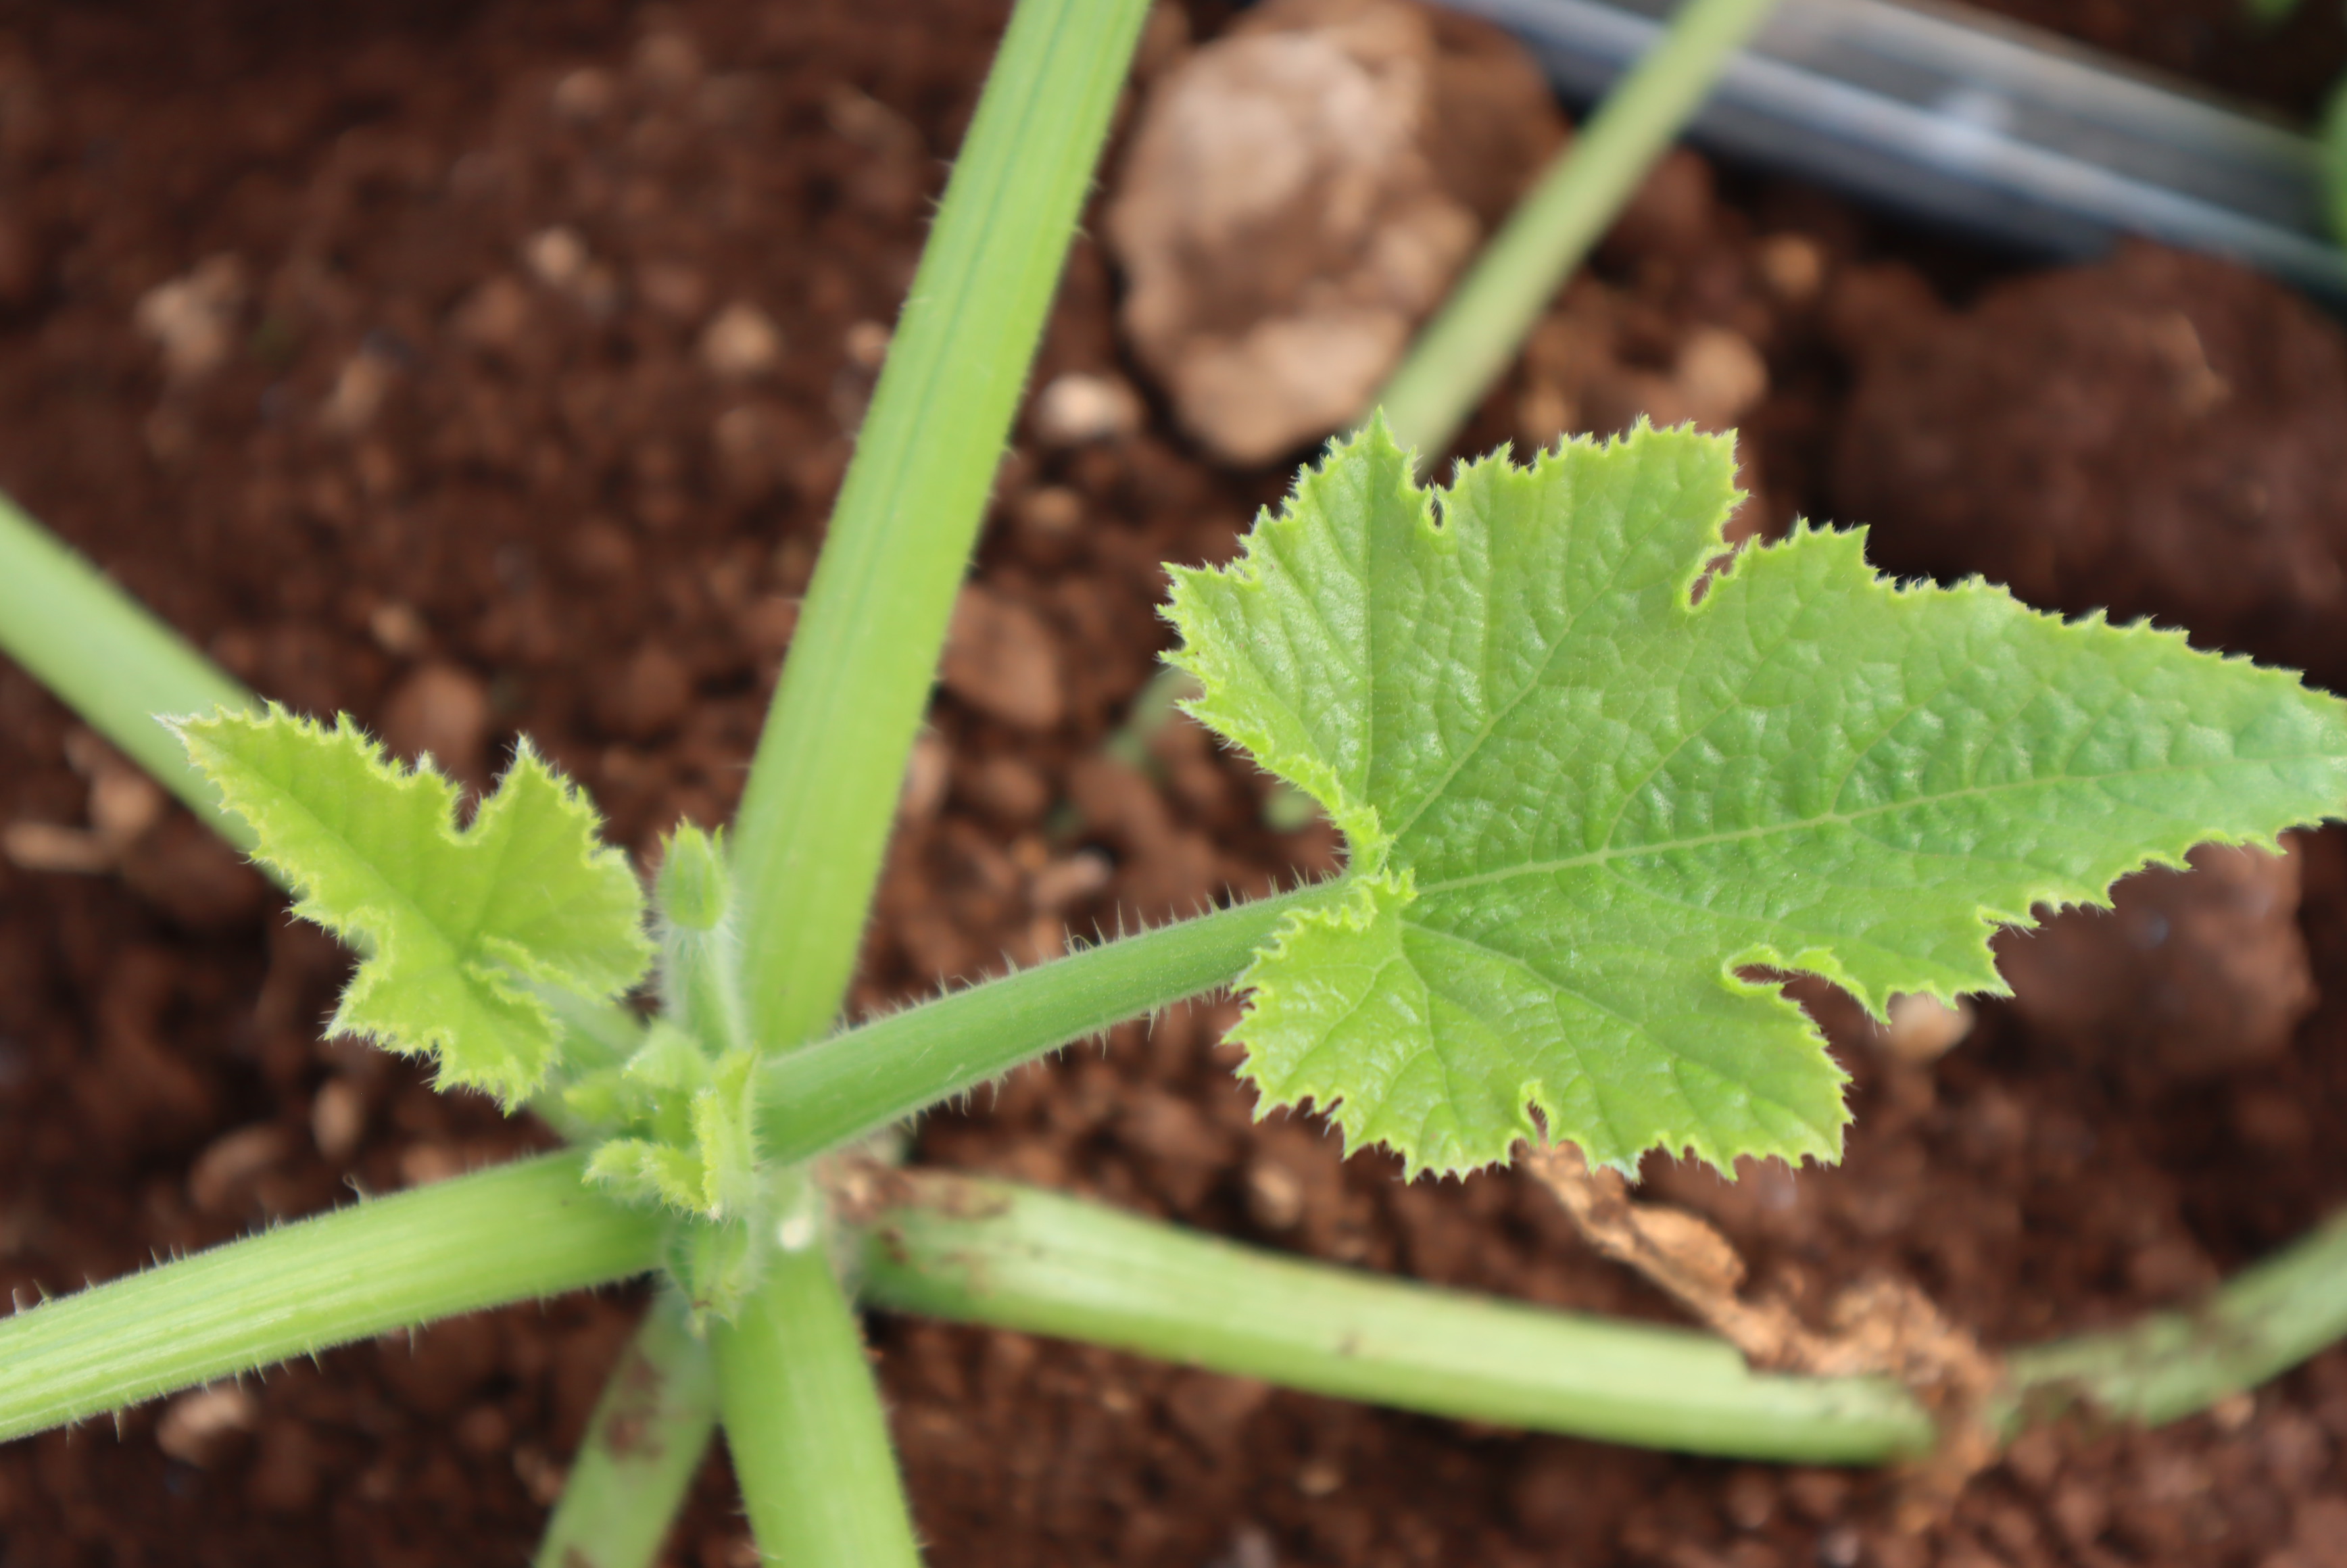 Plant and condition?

zucchini, healthy
